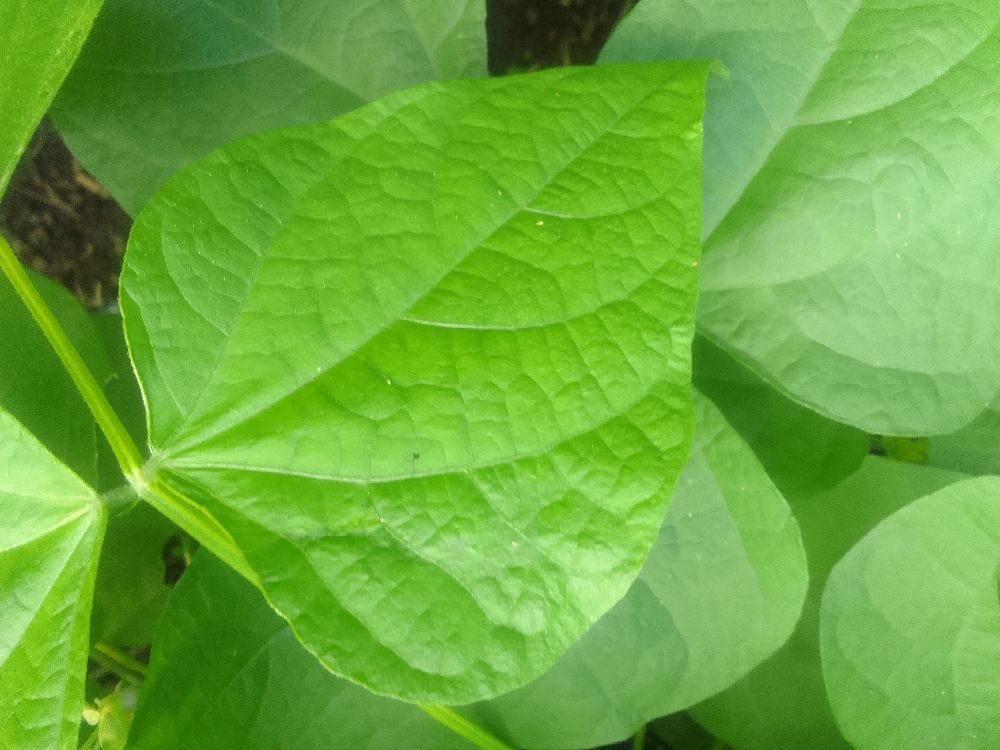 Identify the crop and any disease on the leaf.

common bean, healthy
